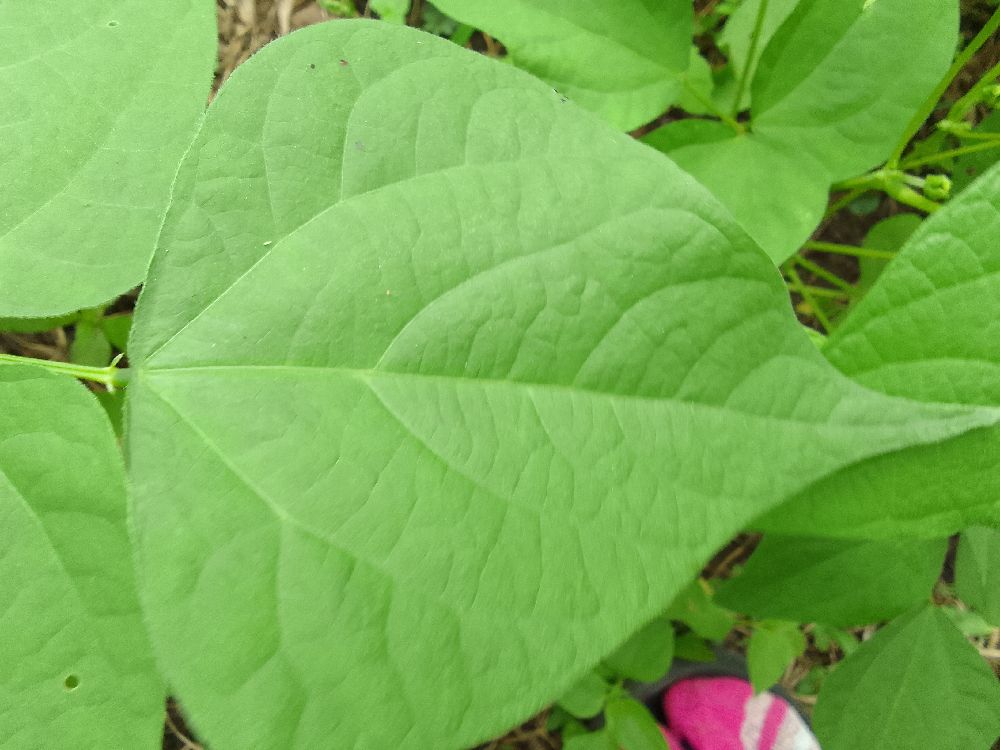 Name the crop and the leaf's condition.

common bean, healthy
